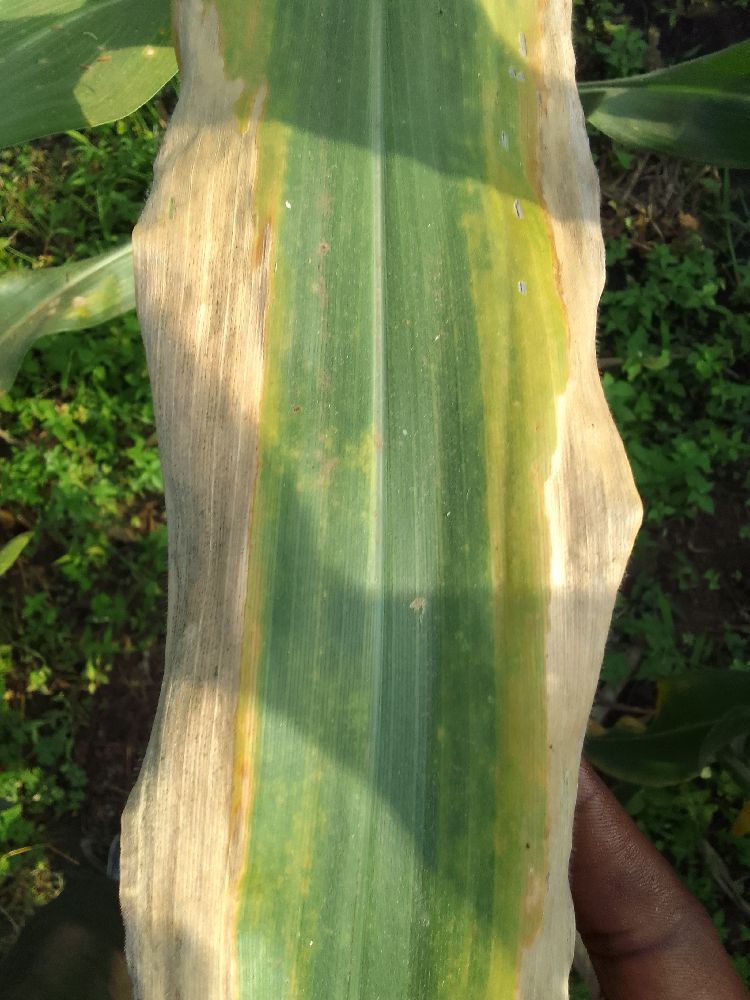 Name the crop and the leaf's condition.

maize, maize lethal necrosis
